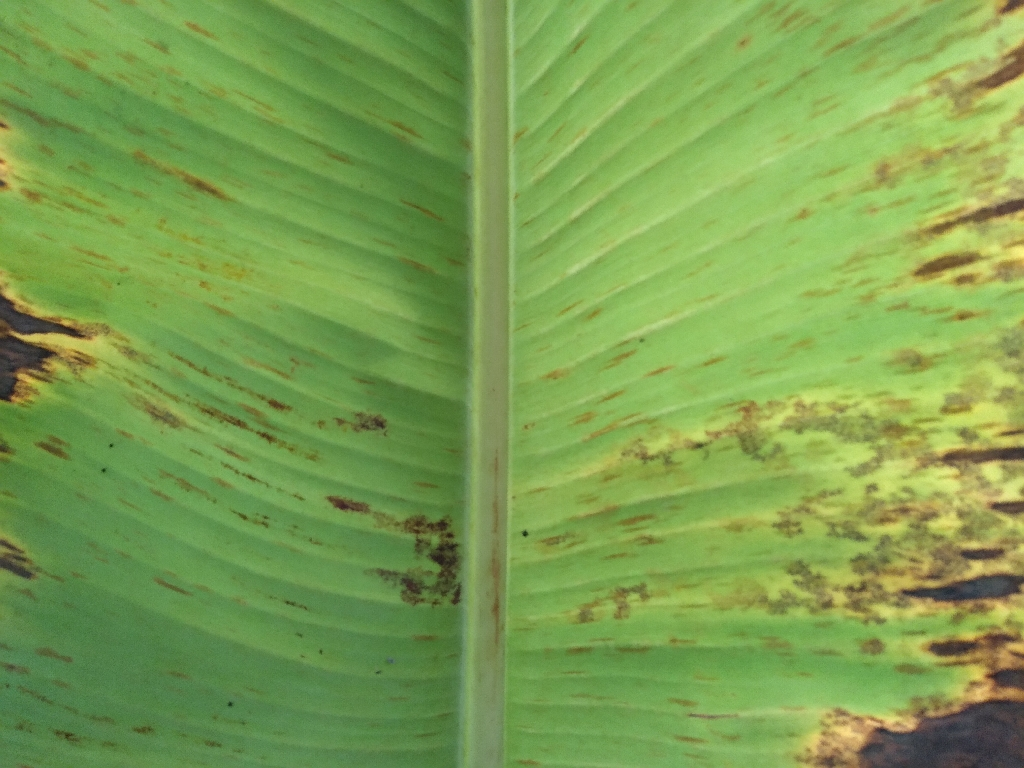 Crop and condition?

banana, black sigatoka
